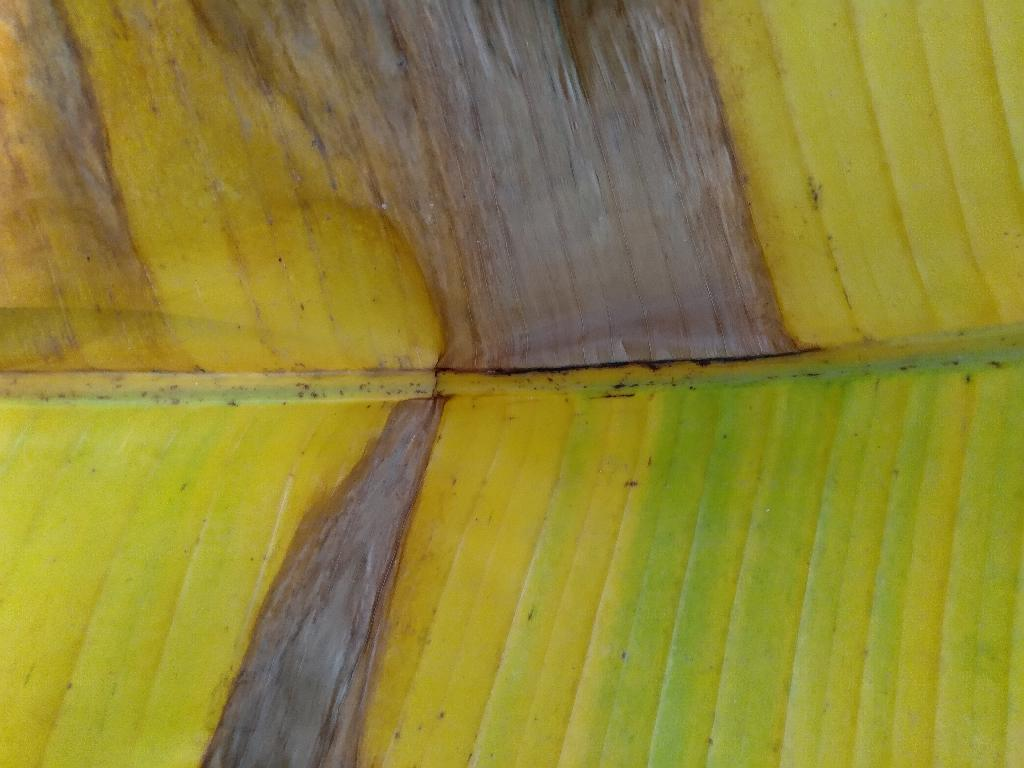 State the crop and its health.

banana, fusarium wilt race 1
